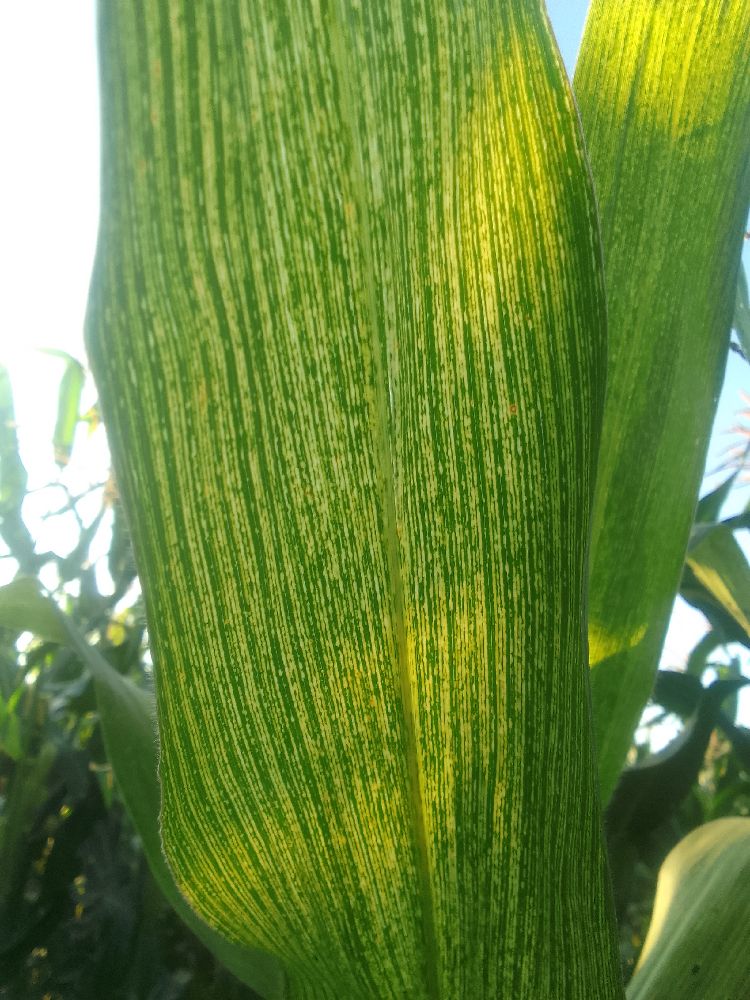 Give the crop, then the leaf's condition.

maize, maize streak virus
